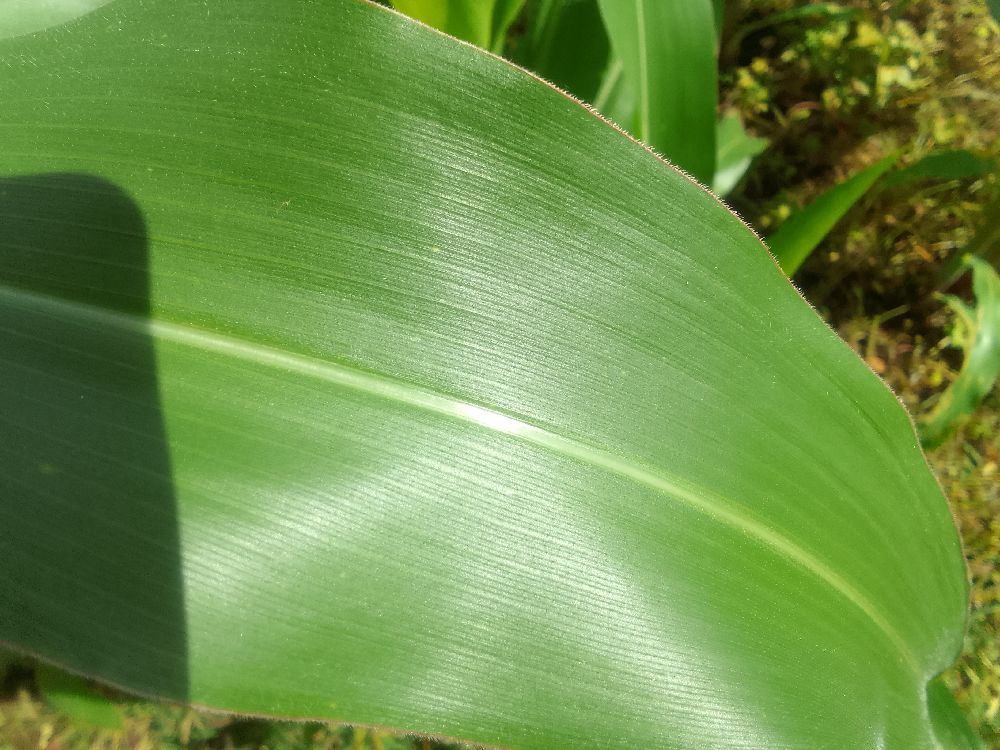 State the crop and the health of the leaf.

maize, healthy
